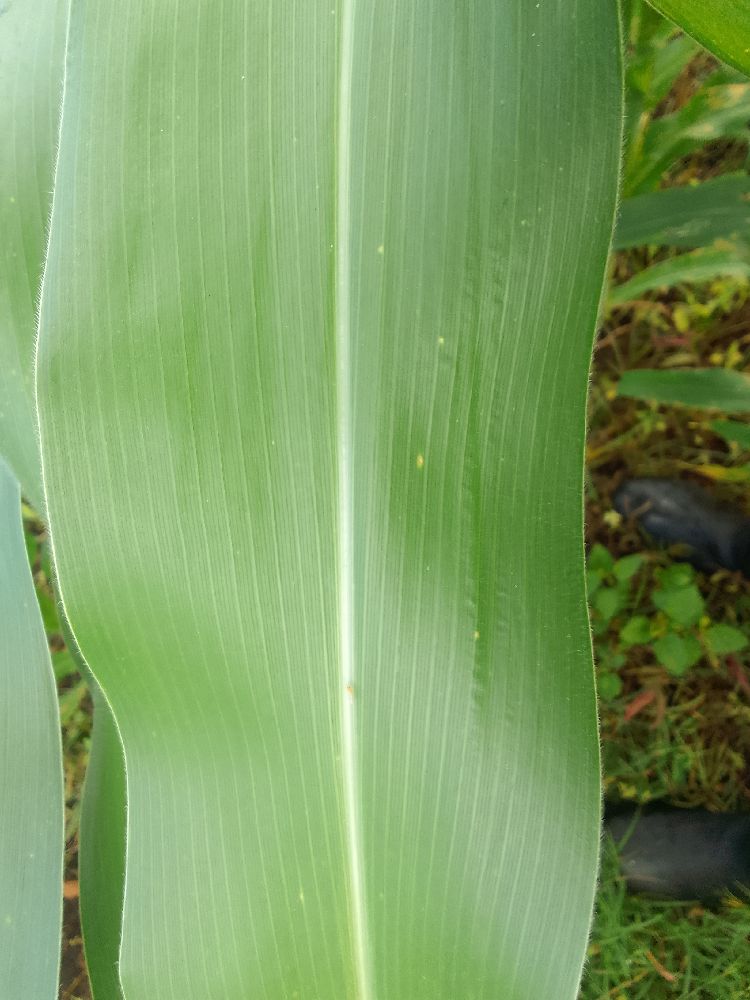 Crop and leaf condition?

maize, healthy
